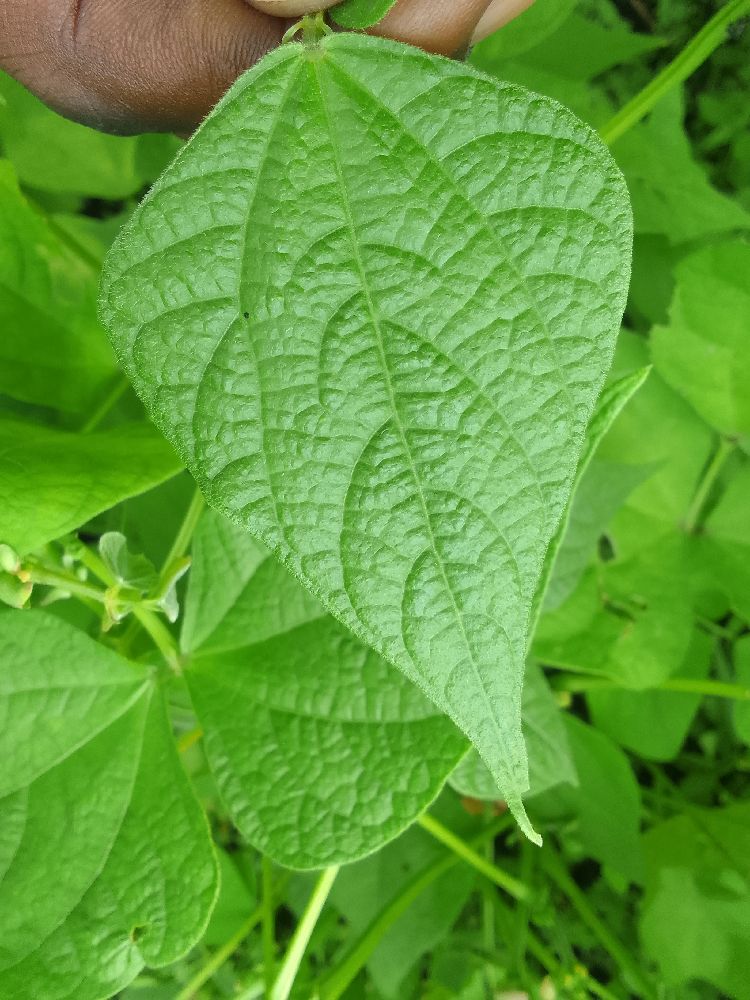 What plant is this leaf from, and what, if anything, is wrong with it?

common bean, healthy
